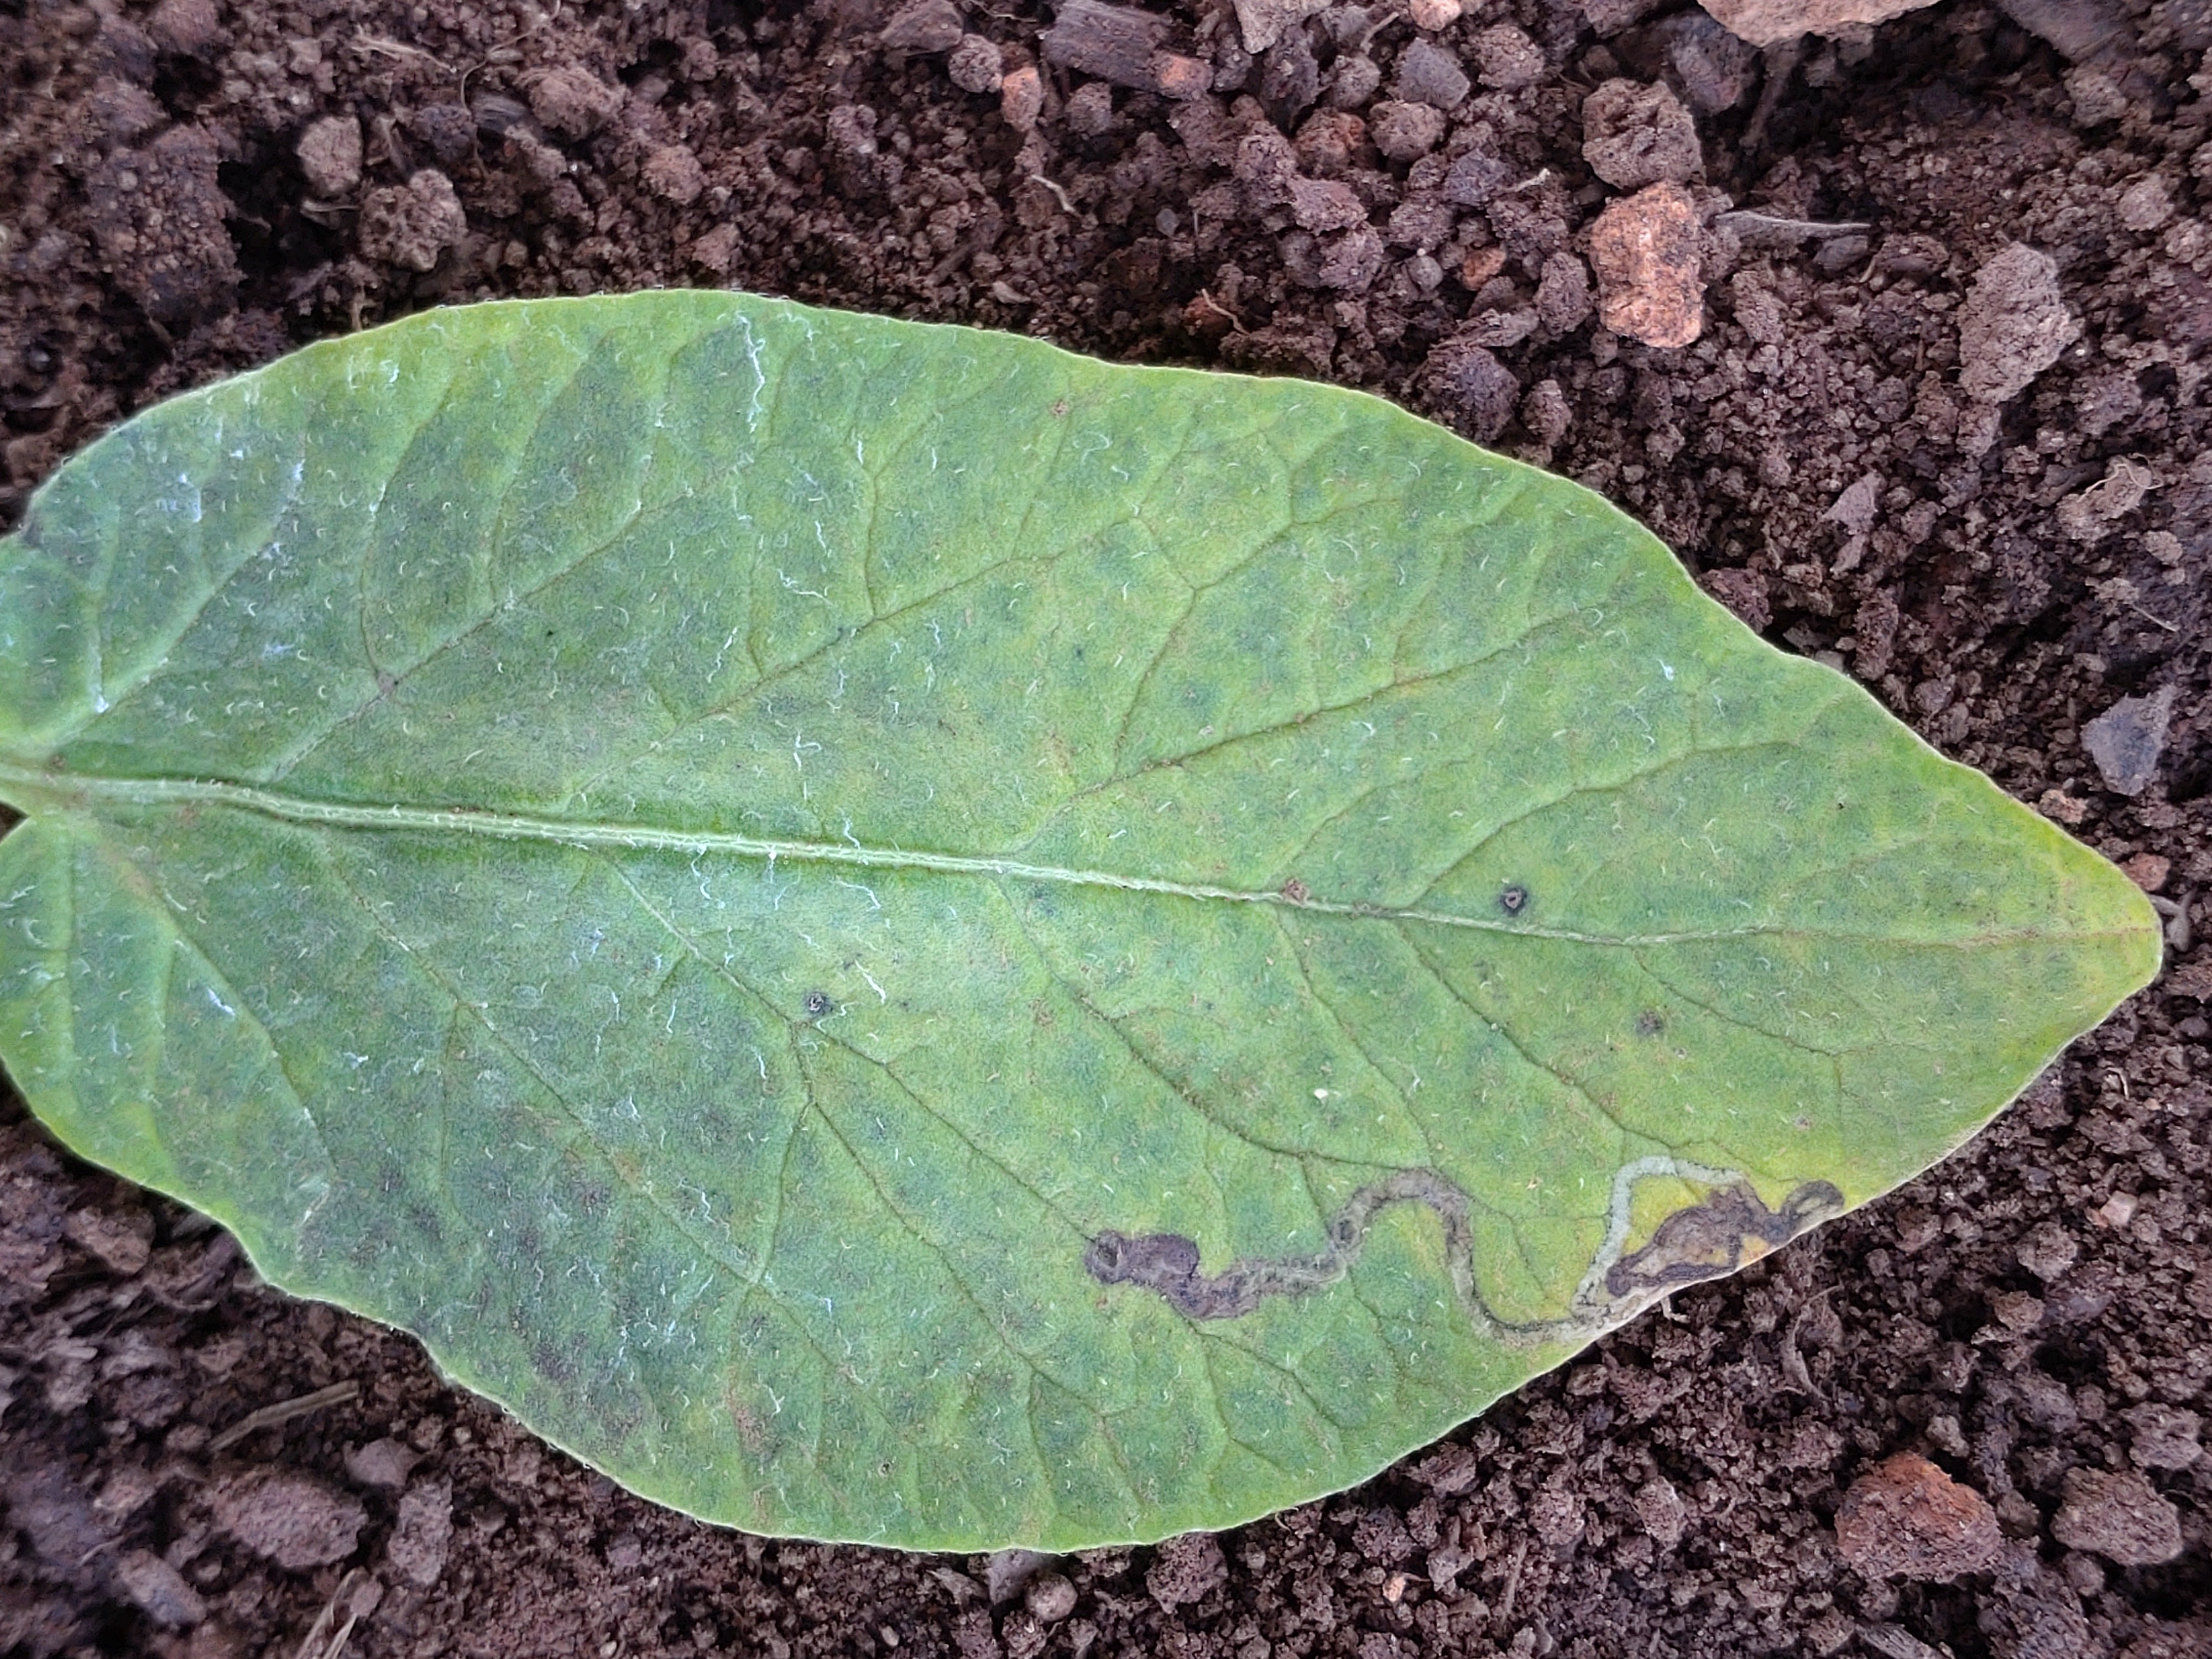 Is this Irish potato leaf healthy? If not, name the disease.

late blight
